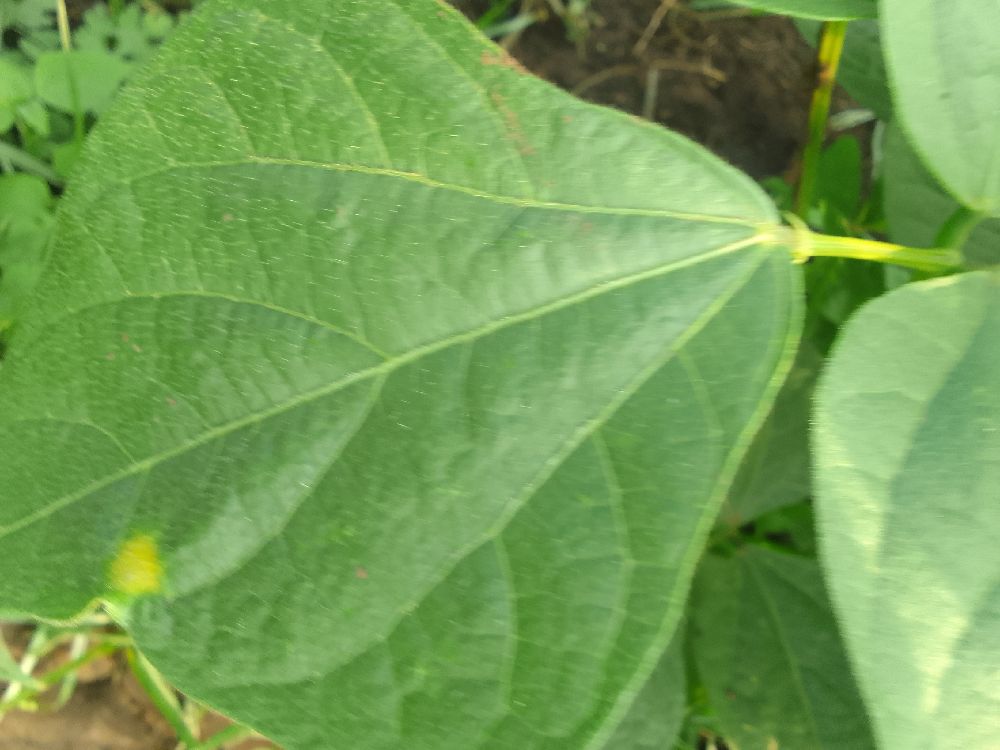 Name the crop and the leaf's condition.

common bean, healthy
